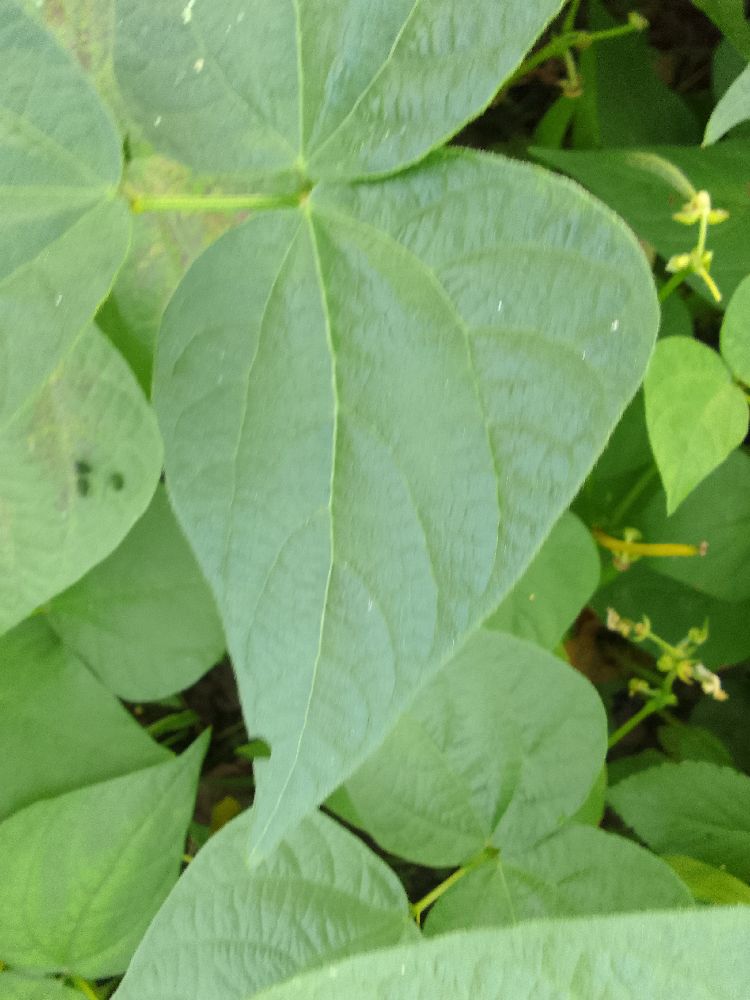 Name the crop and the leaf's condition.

common bean, healthy
